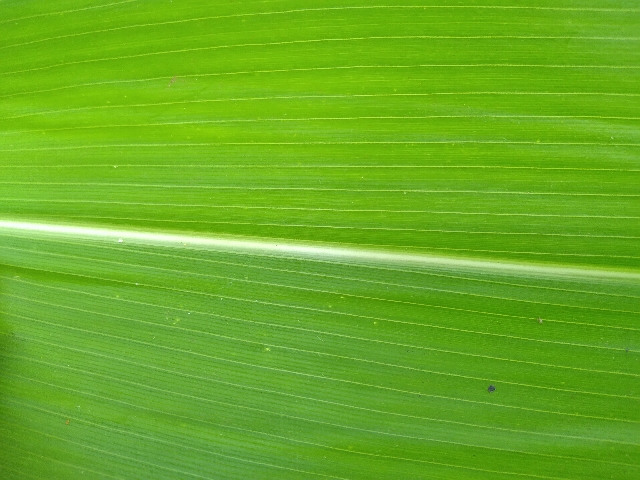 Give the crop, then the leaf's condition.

maize, healthy
